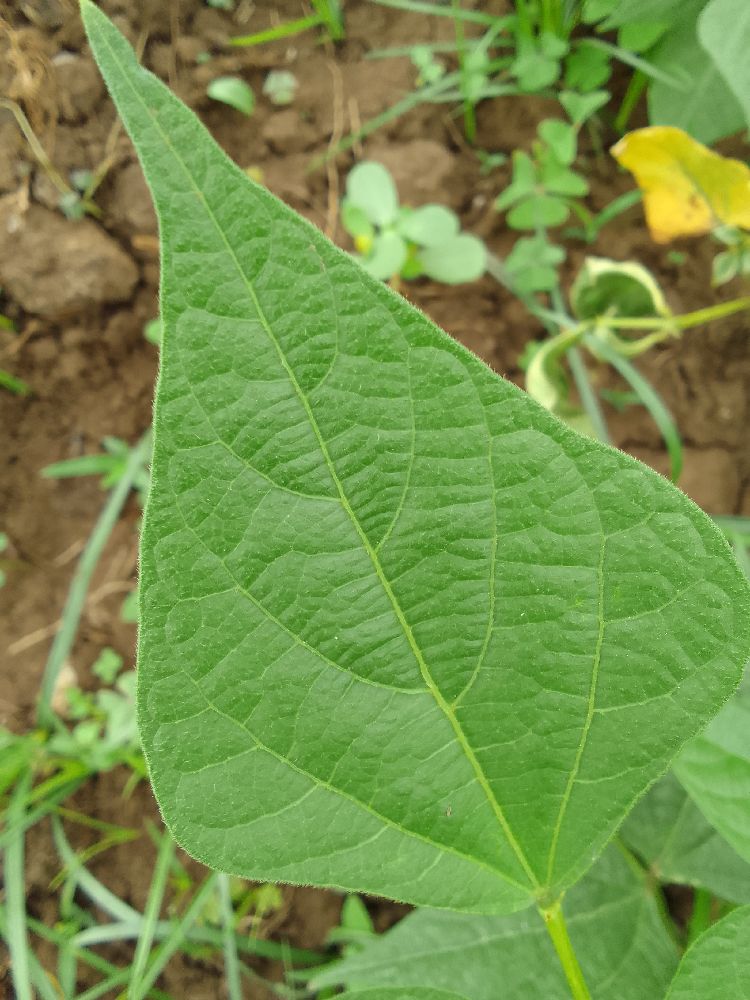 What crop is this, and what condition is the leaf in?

common bean, healthy
